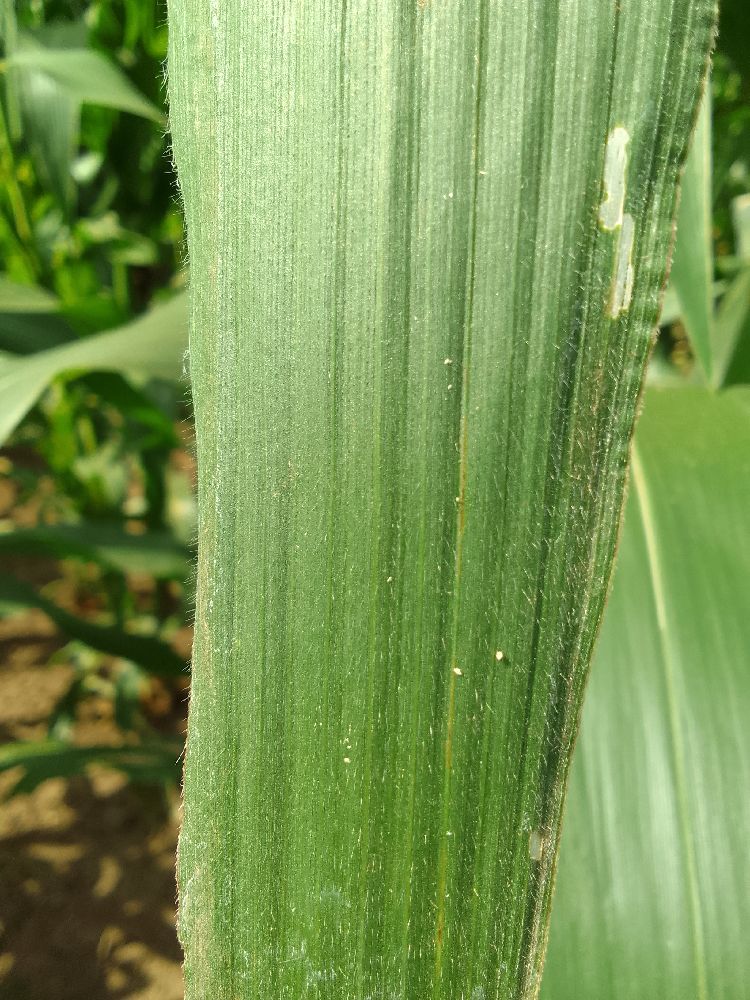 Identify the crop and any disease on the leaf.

maize, healthy
